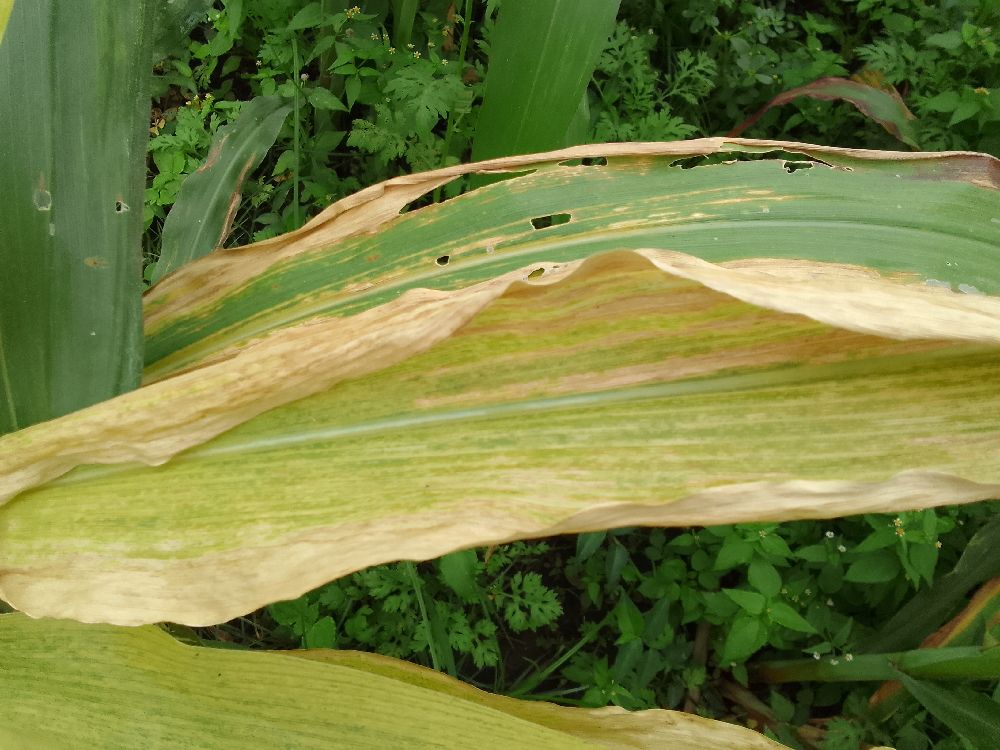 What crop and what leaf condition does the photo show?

maize, maize lethal necrosis
